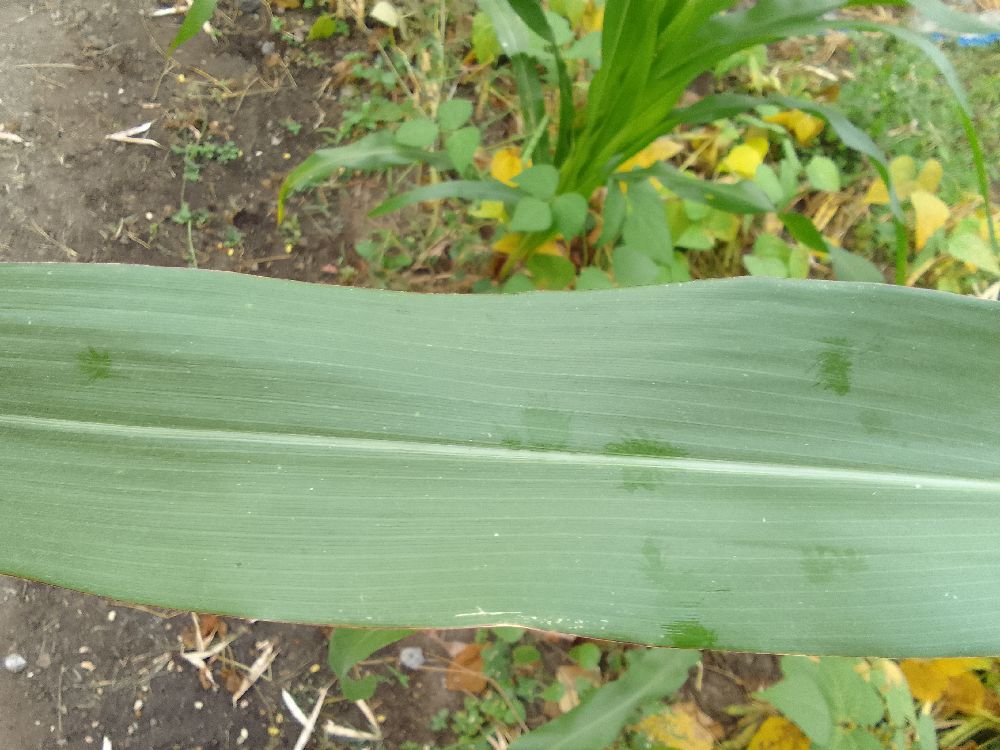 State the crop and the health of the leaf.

maize, healthy
